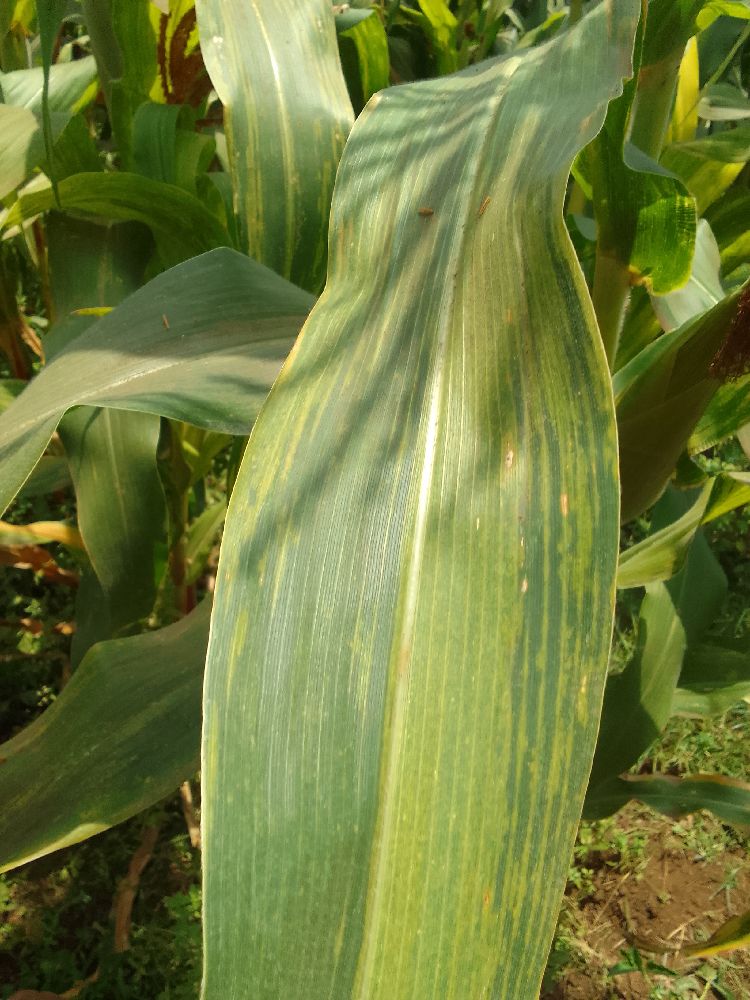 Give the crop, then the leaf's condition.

maize, maize lethal necrosis
